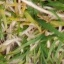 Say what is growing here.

grass
